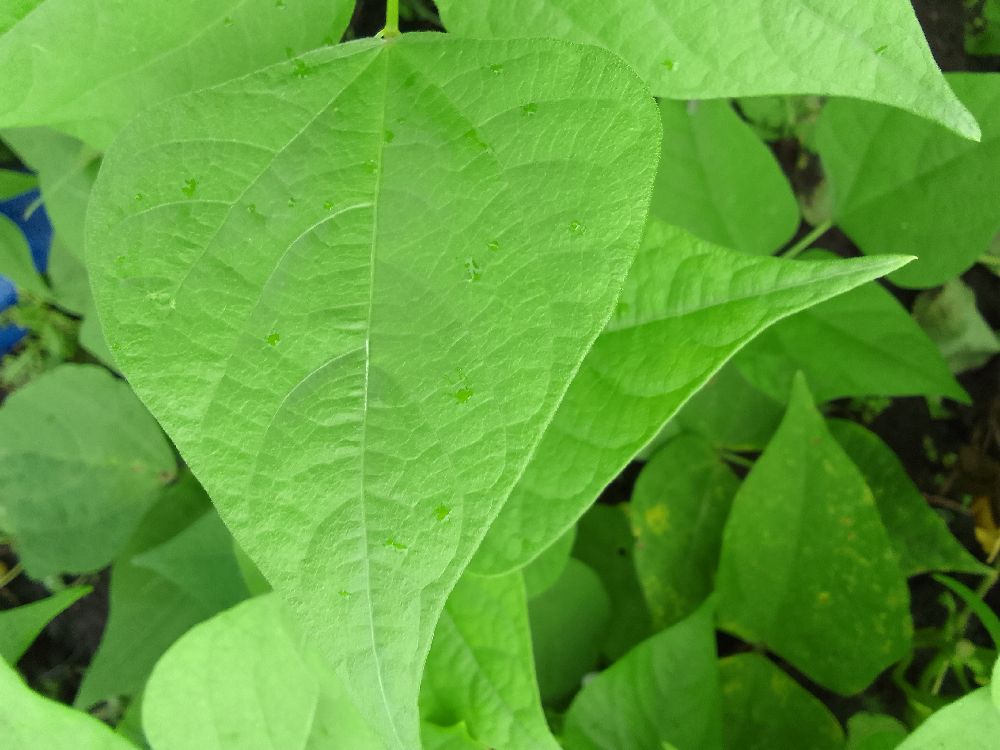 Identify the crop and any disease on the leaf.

common bean, healthy
